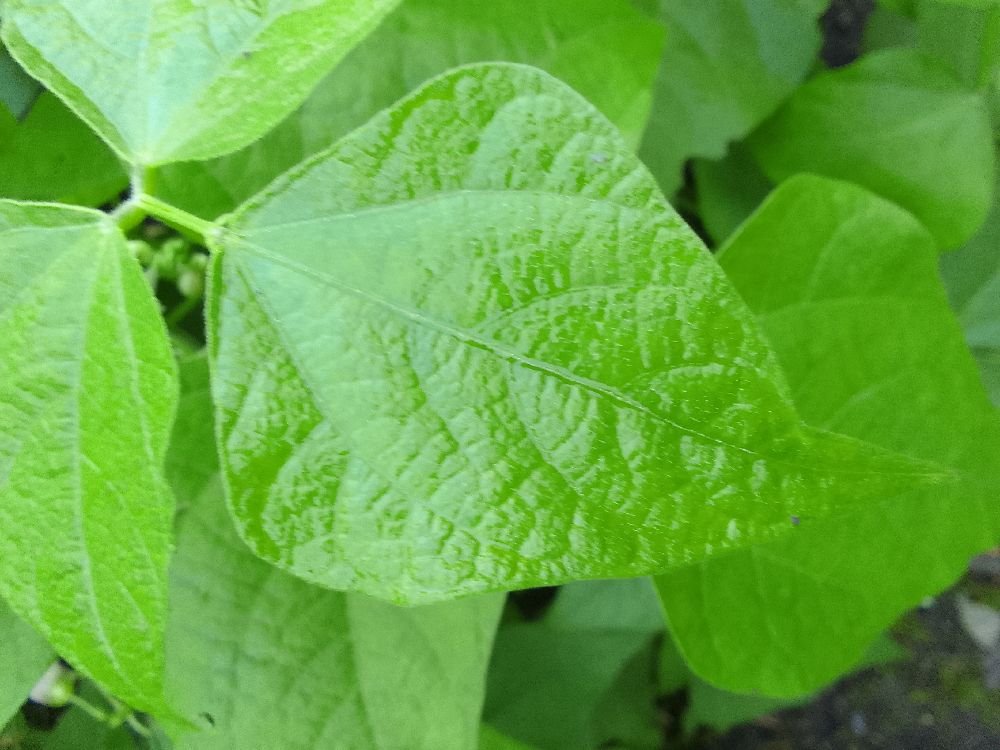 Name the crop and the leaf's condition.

common bean, healthy
